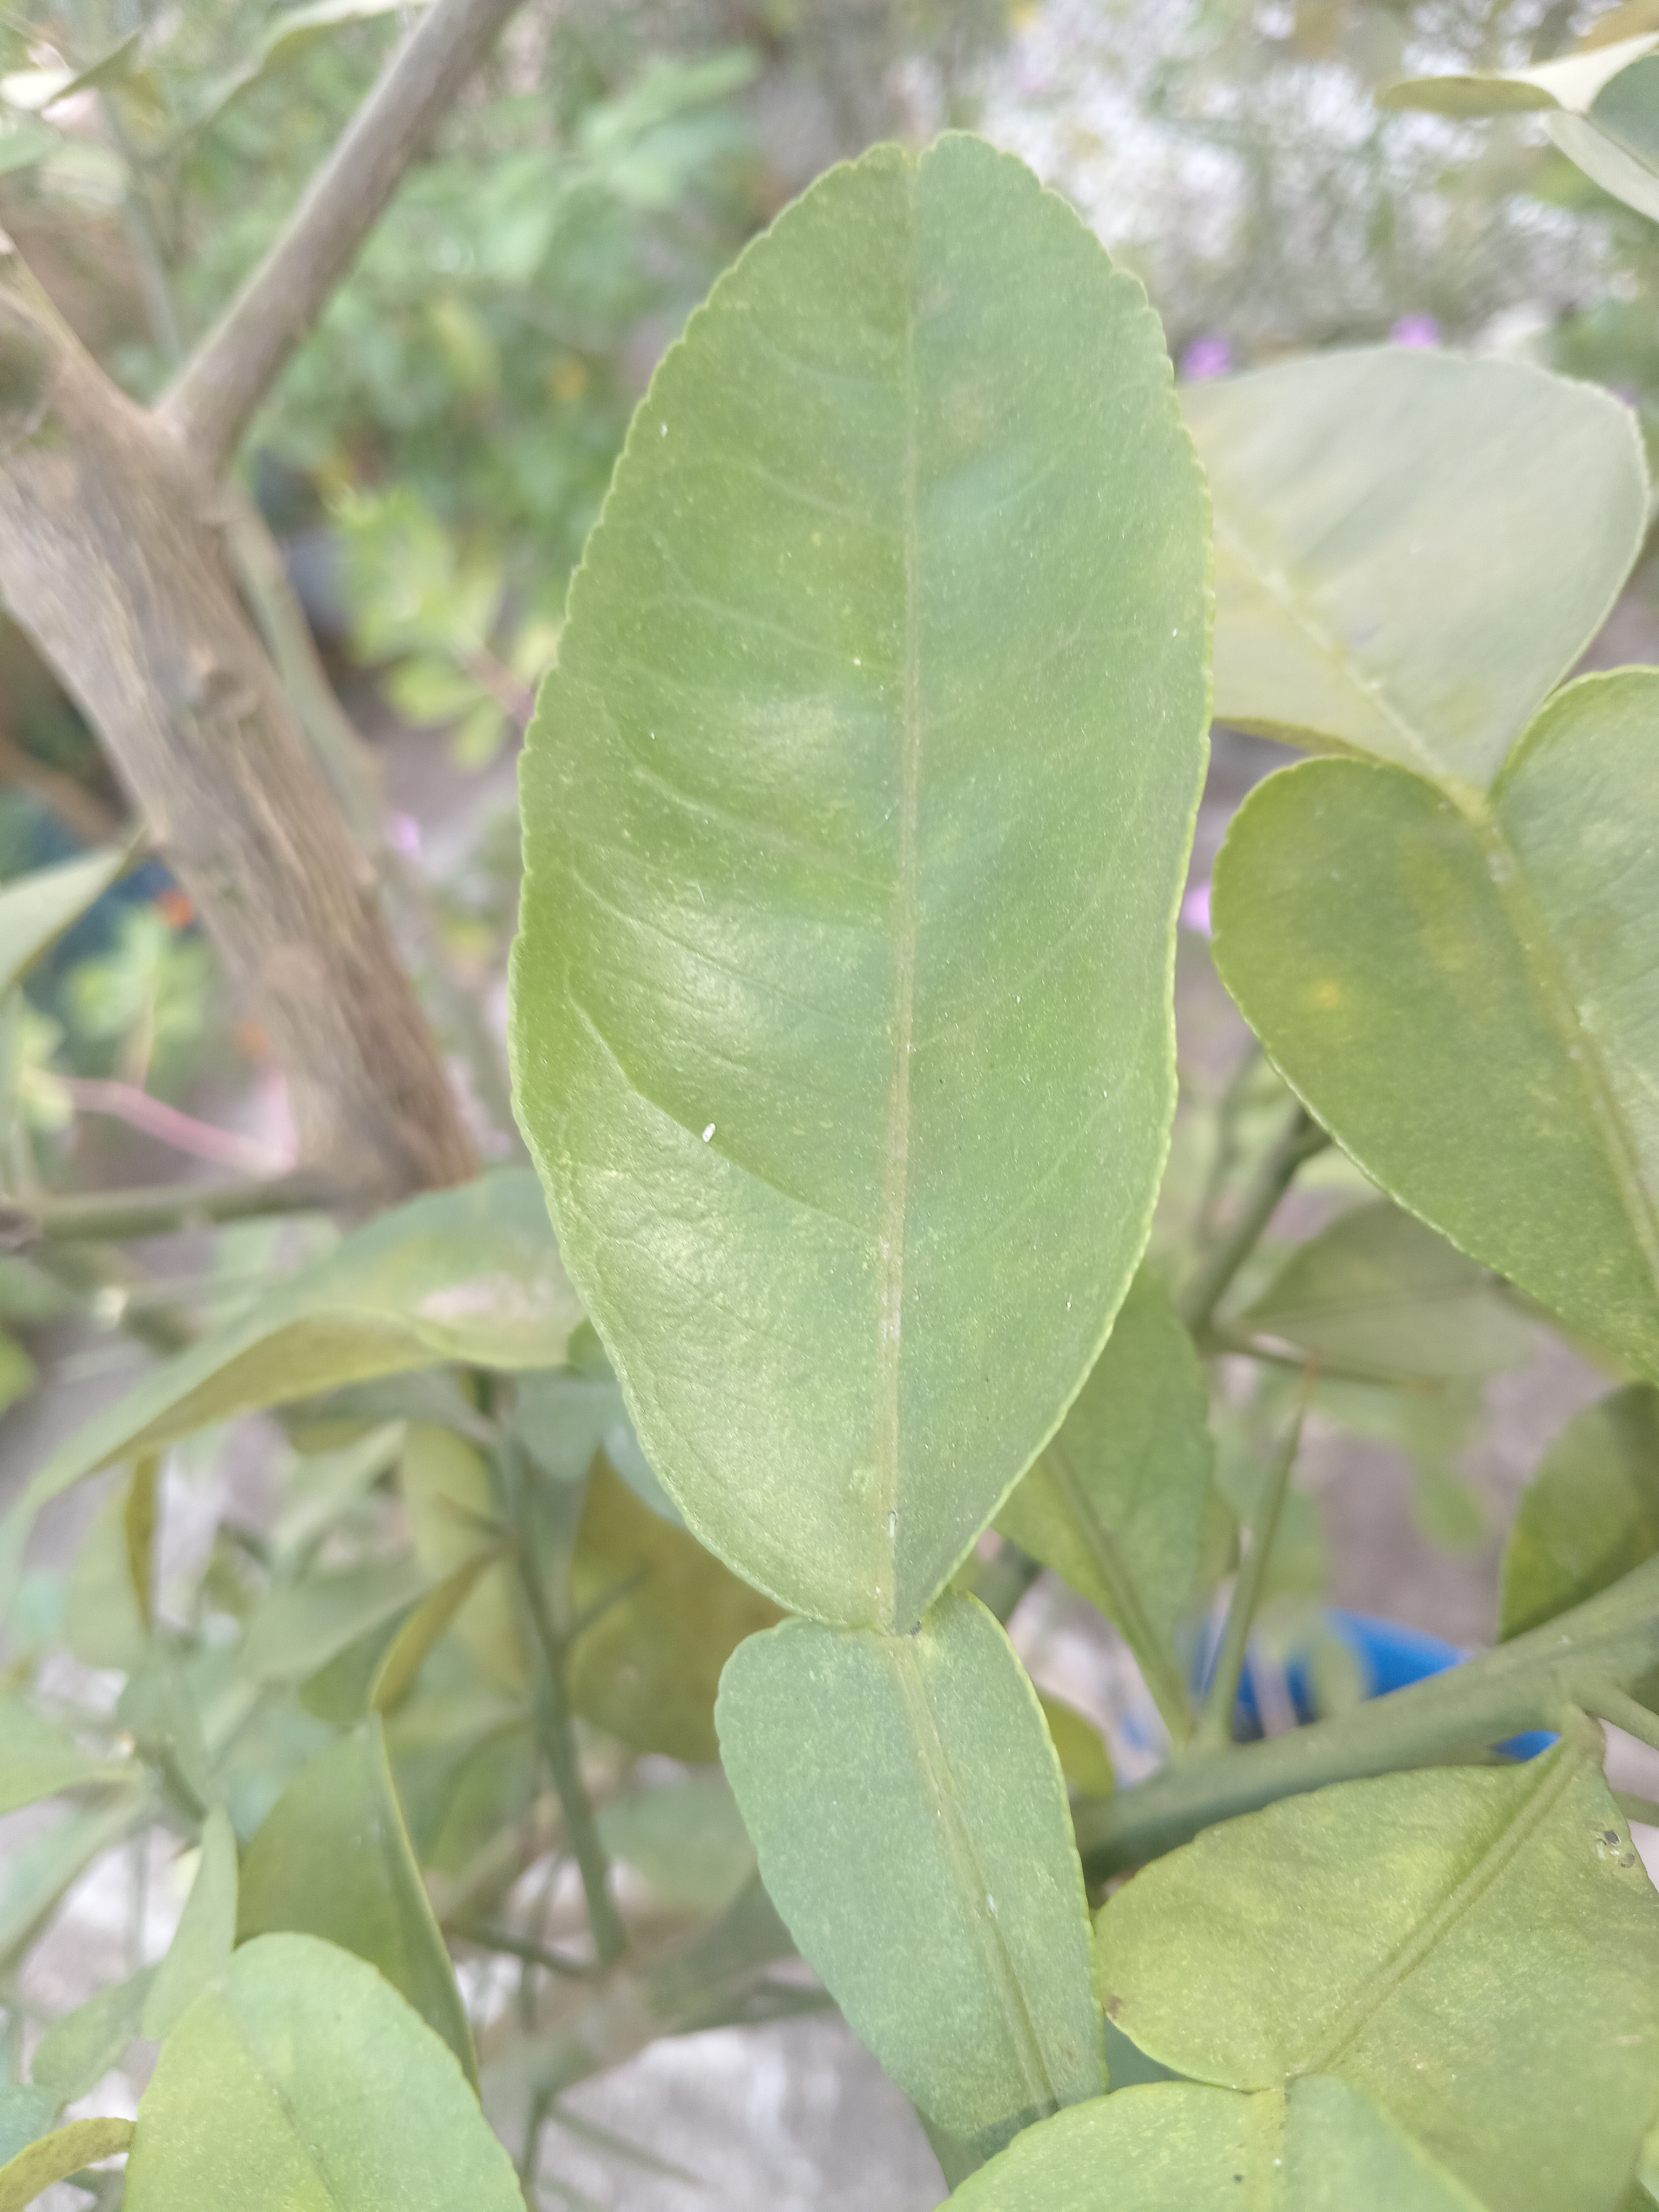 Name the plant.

lemon
